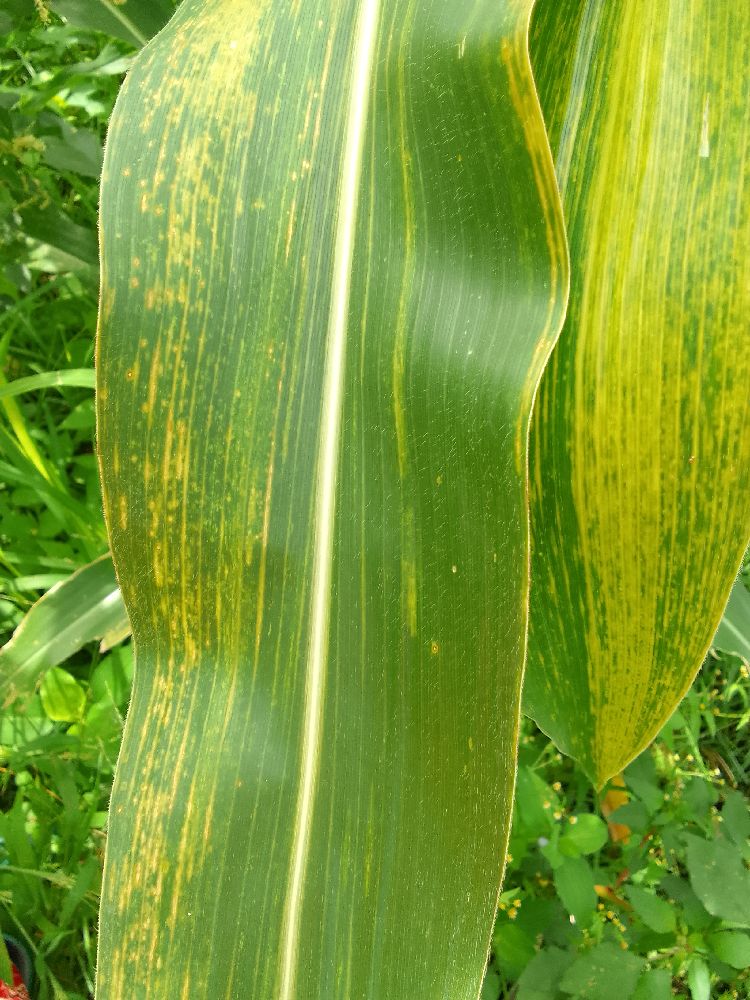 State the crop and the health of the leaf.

maize, maize lethal necrosis
